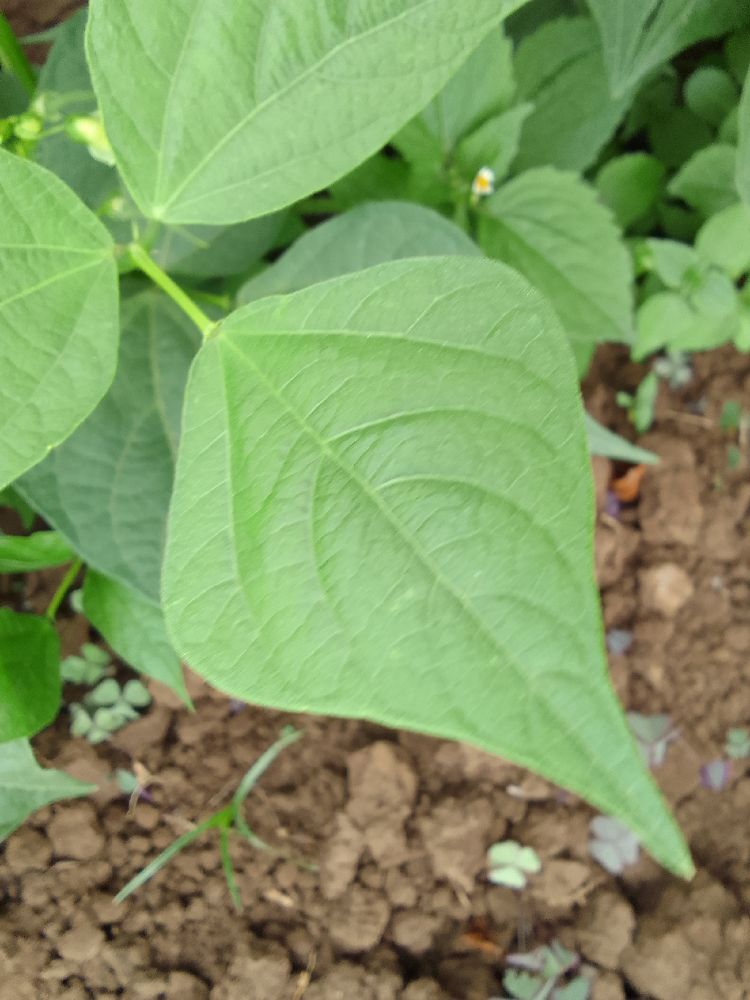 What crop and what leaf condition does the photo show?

common bean, healthy
